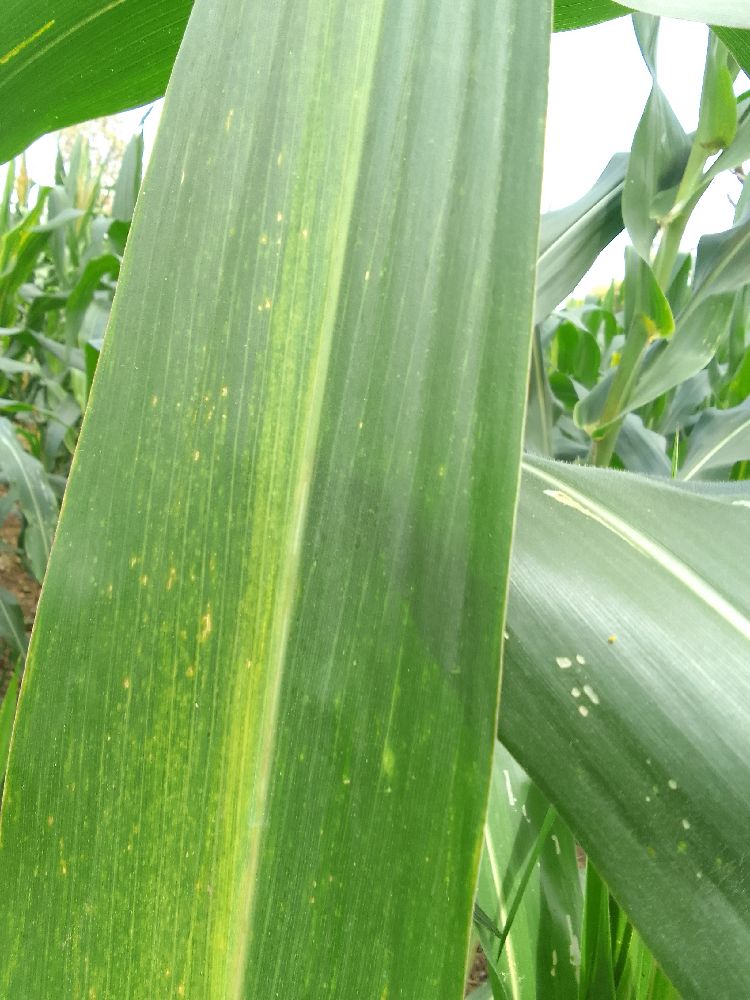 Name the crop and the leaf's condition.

maize, maize lethal necrosis
